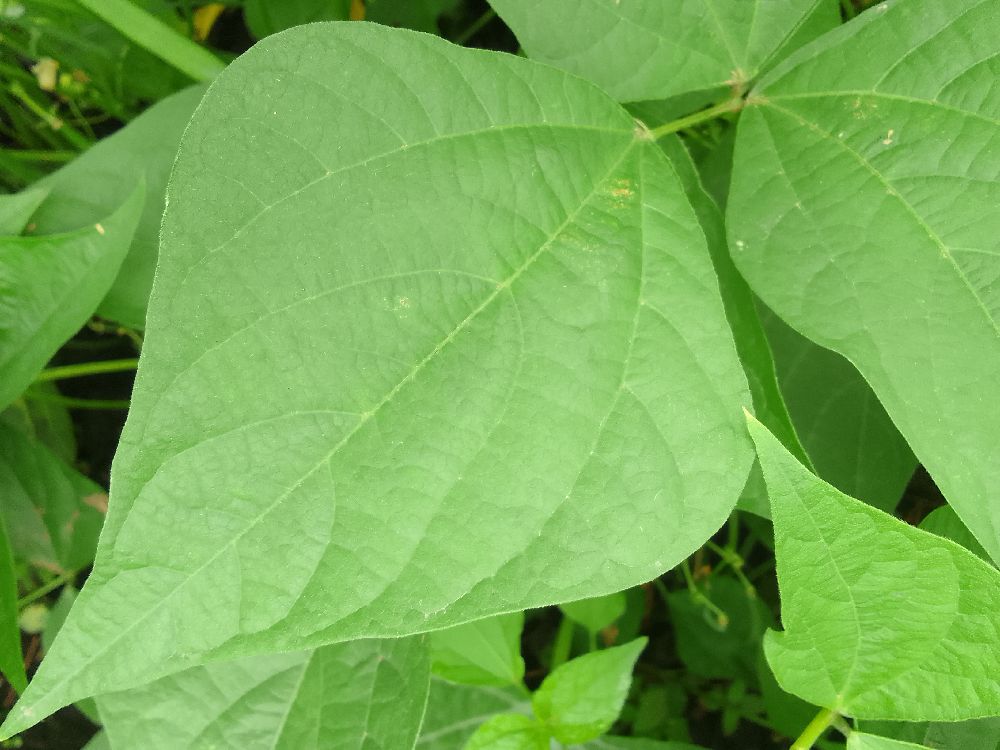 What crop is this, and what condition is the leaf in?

common bean, healthy
